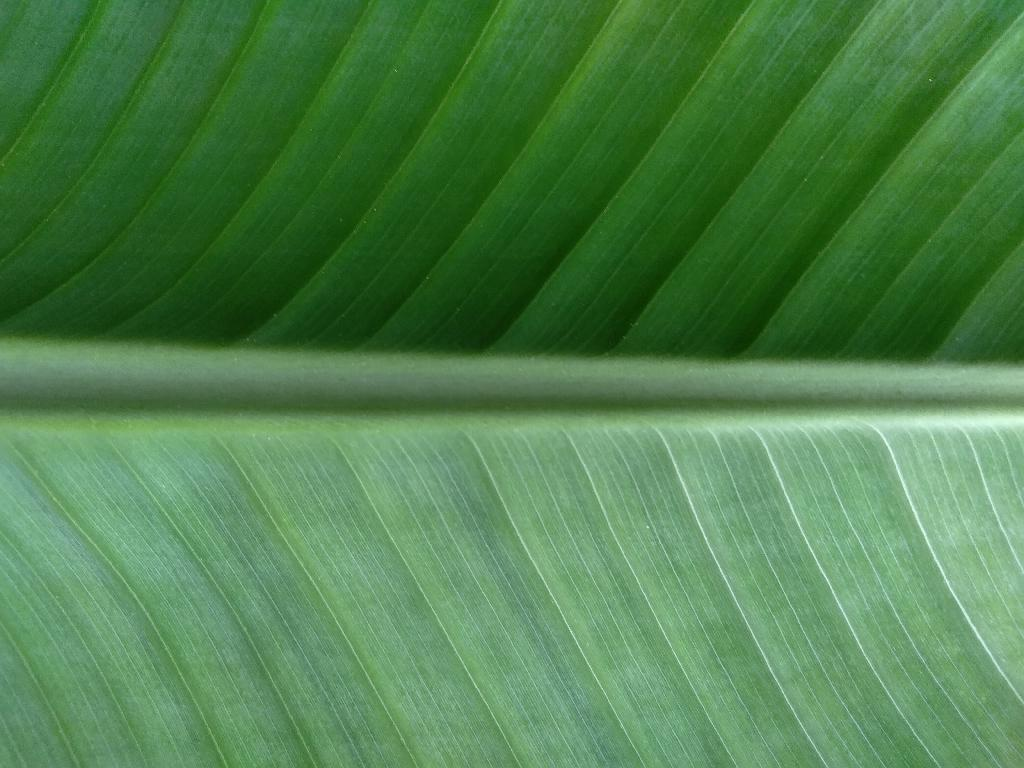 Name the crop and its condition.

banana, healthy
